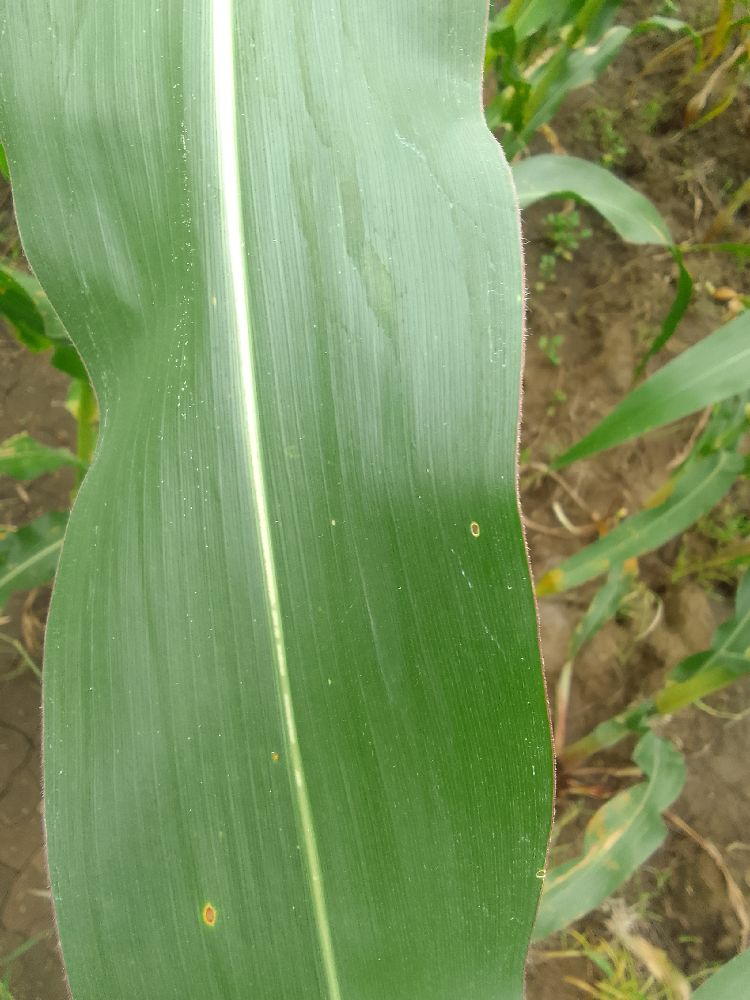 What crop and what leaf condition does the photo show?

maize, healthy
